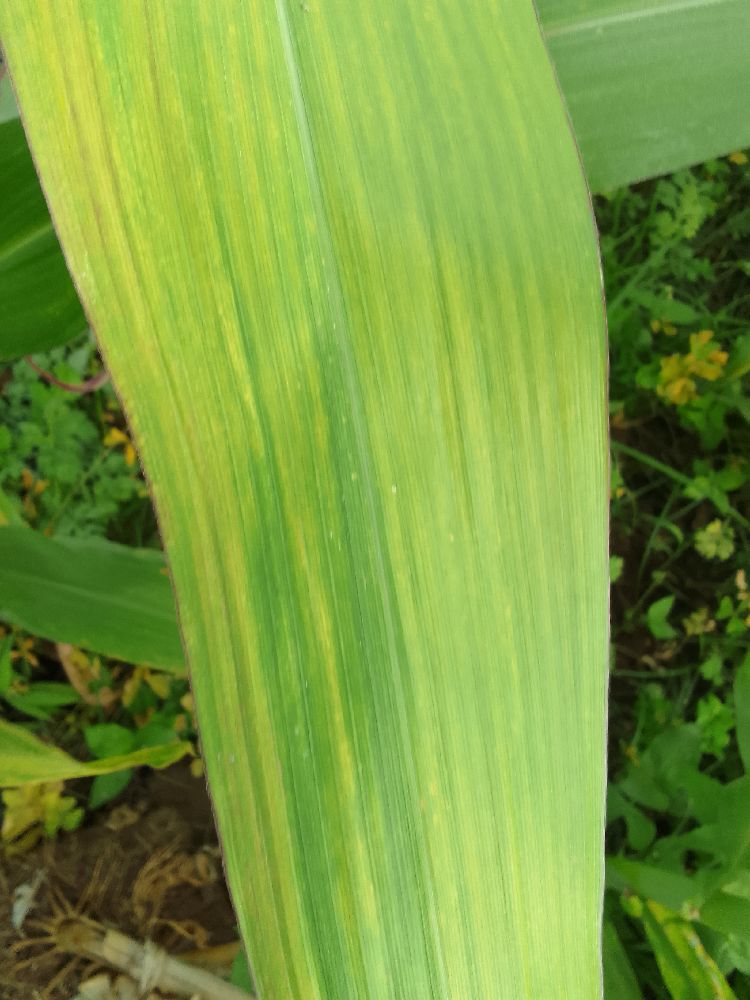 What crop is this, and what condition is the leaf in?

maize, maize lethal necrosis
